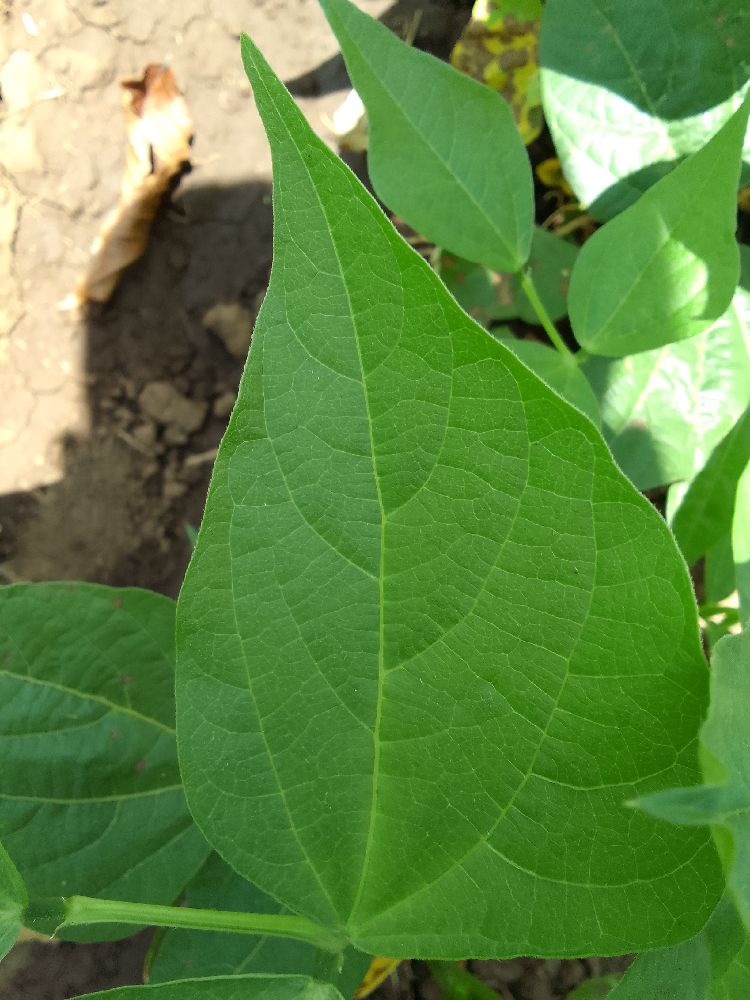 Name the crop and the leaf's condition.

common bean, healthy
